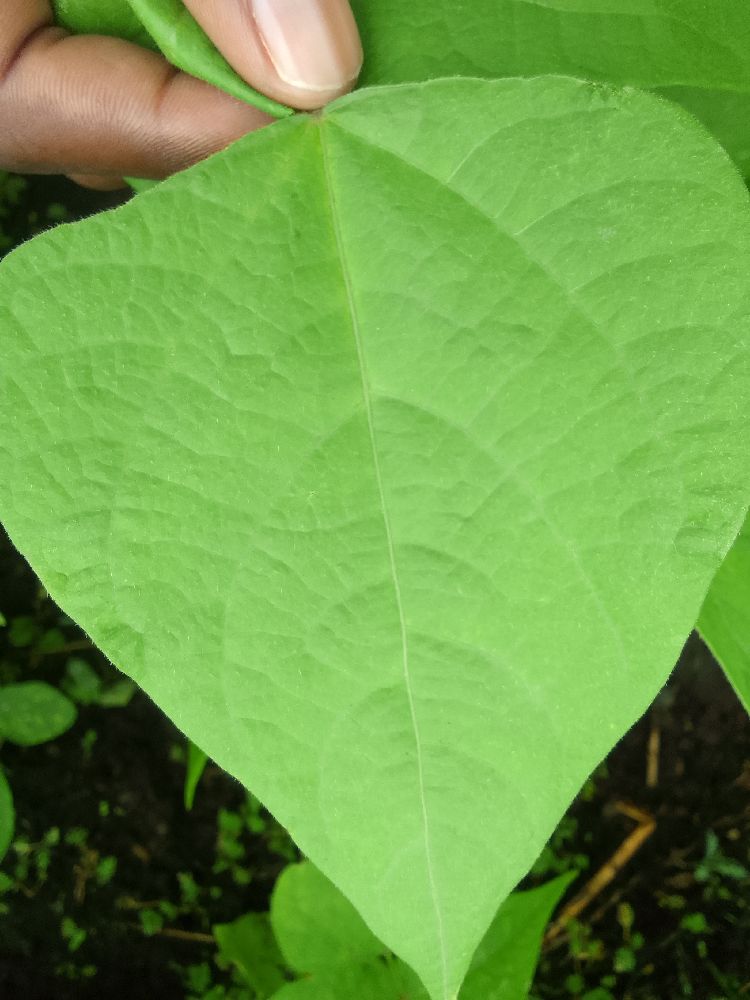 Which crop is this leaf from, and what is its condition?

common bean, healthy
